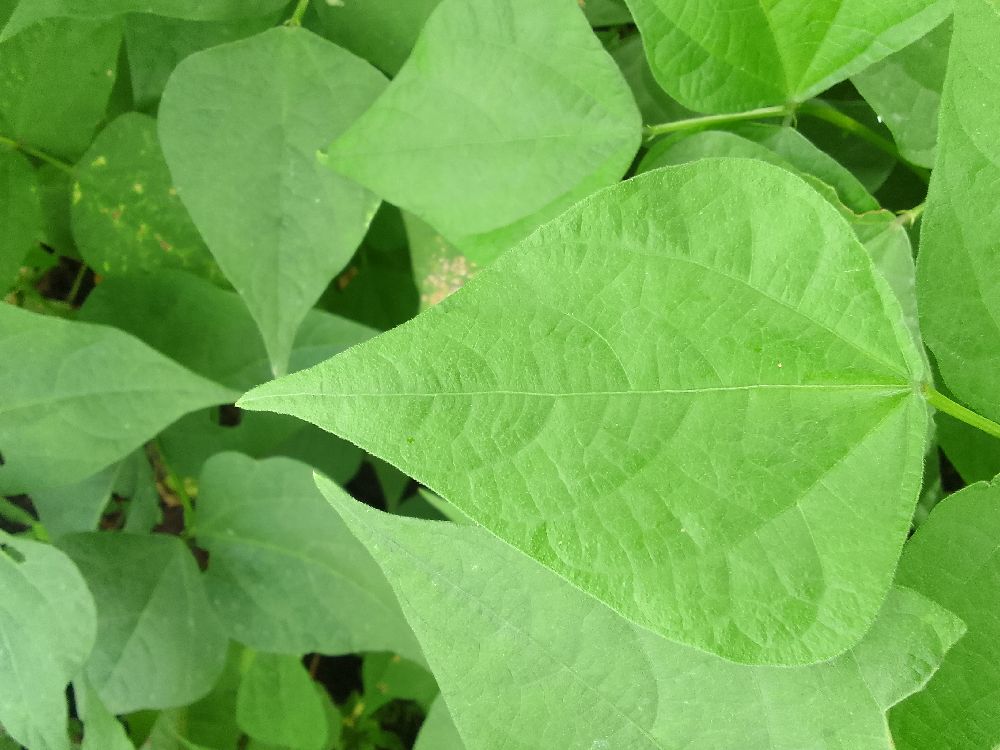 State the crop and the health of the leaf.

common bean, healthy
